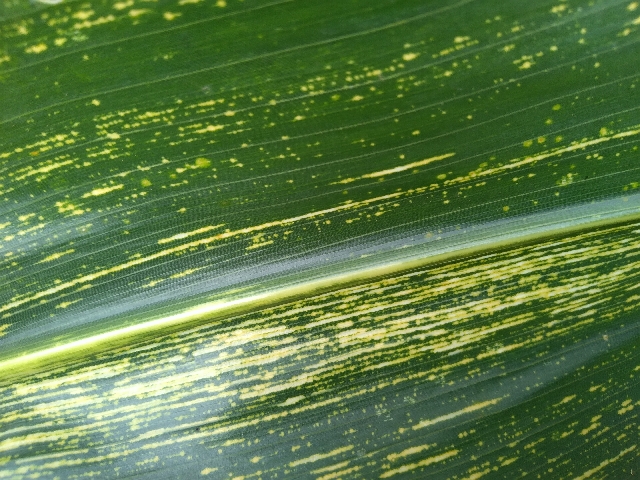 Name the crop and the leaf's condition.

maize, maize streak virus
